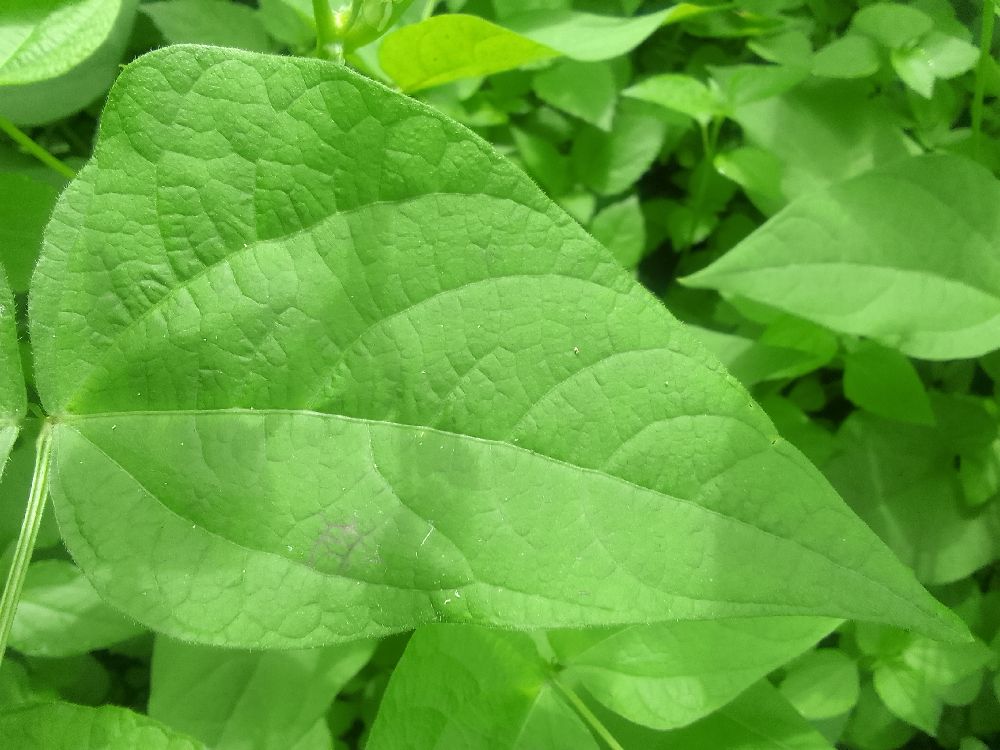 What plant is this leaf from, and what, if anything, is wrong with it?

common bean, healthy
